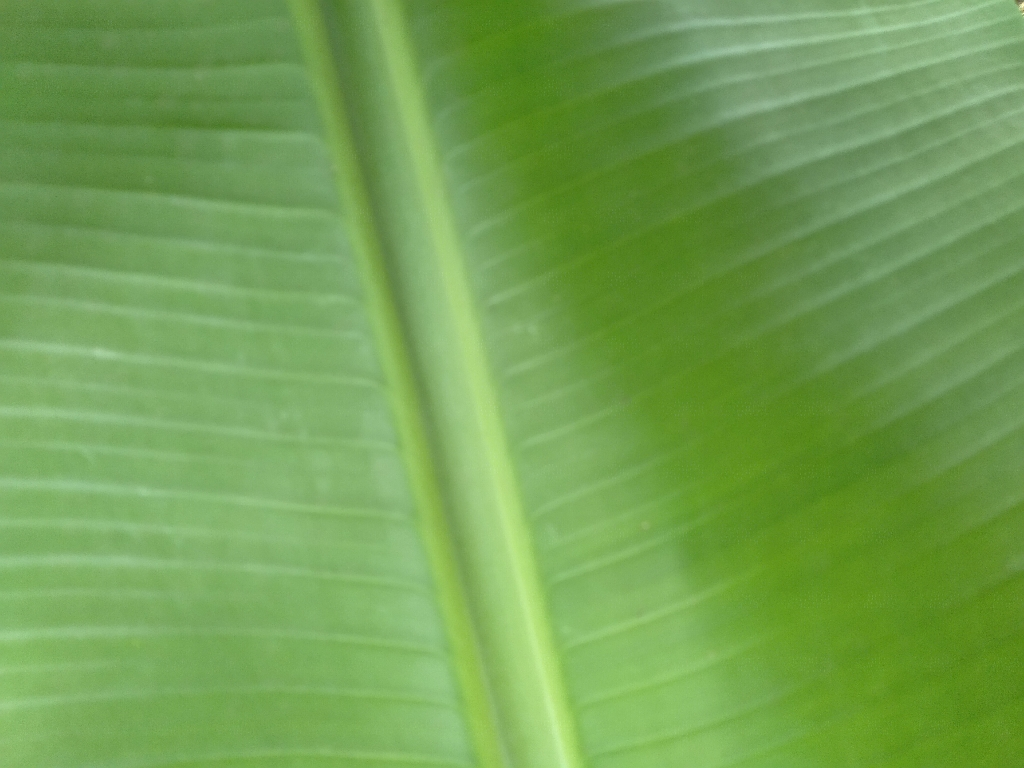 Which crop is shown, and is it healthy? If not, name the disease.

banana, healthy
